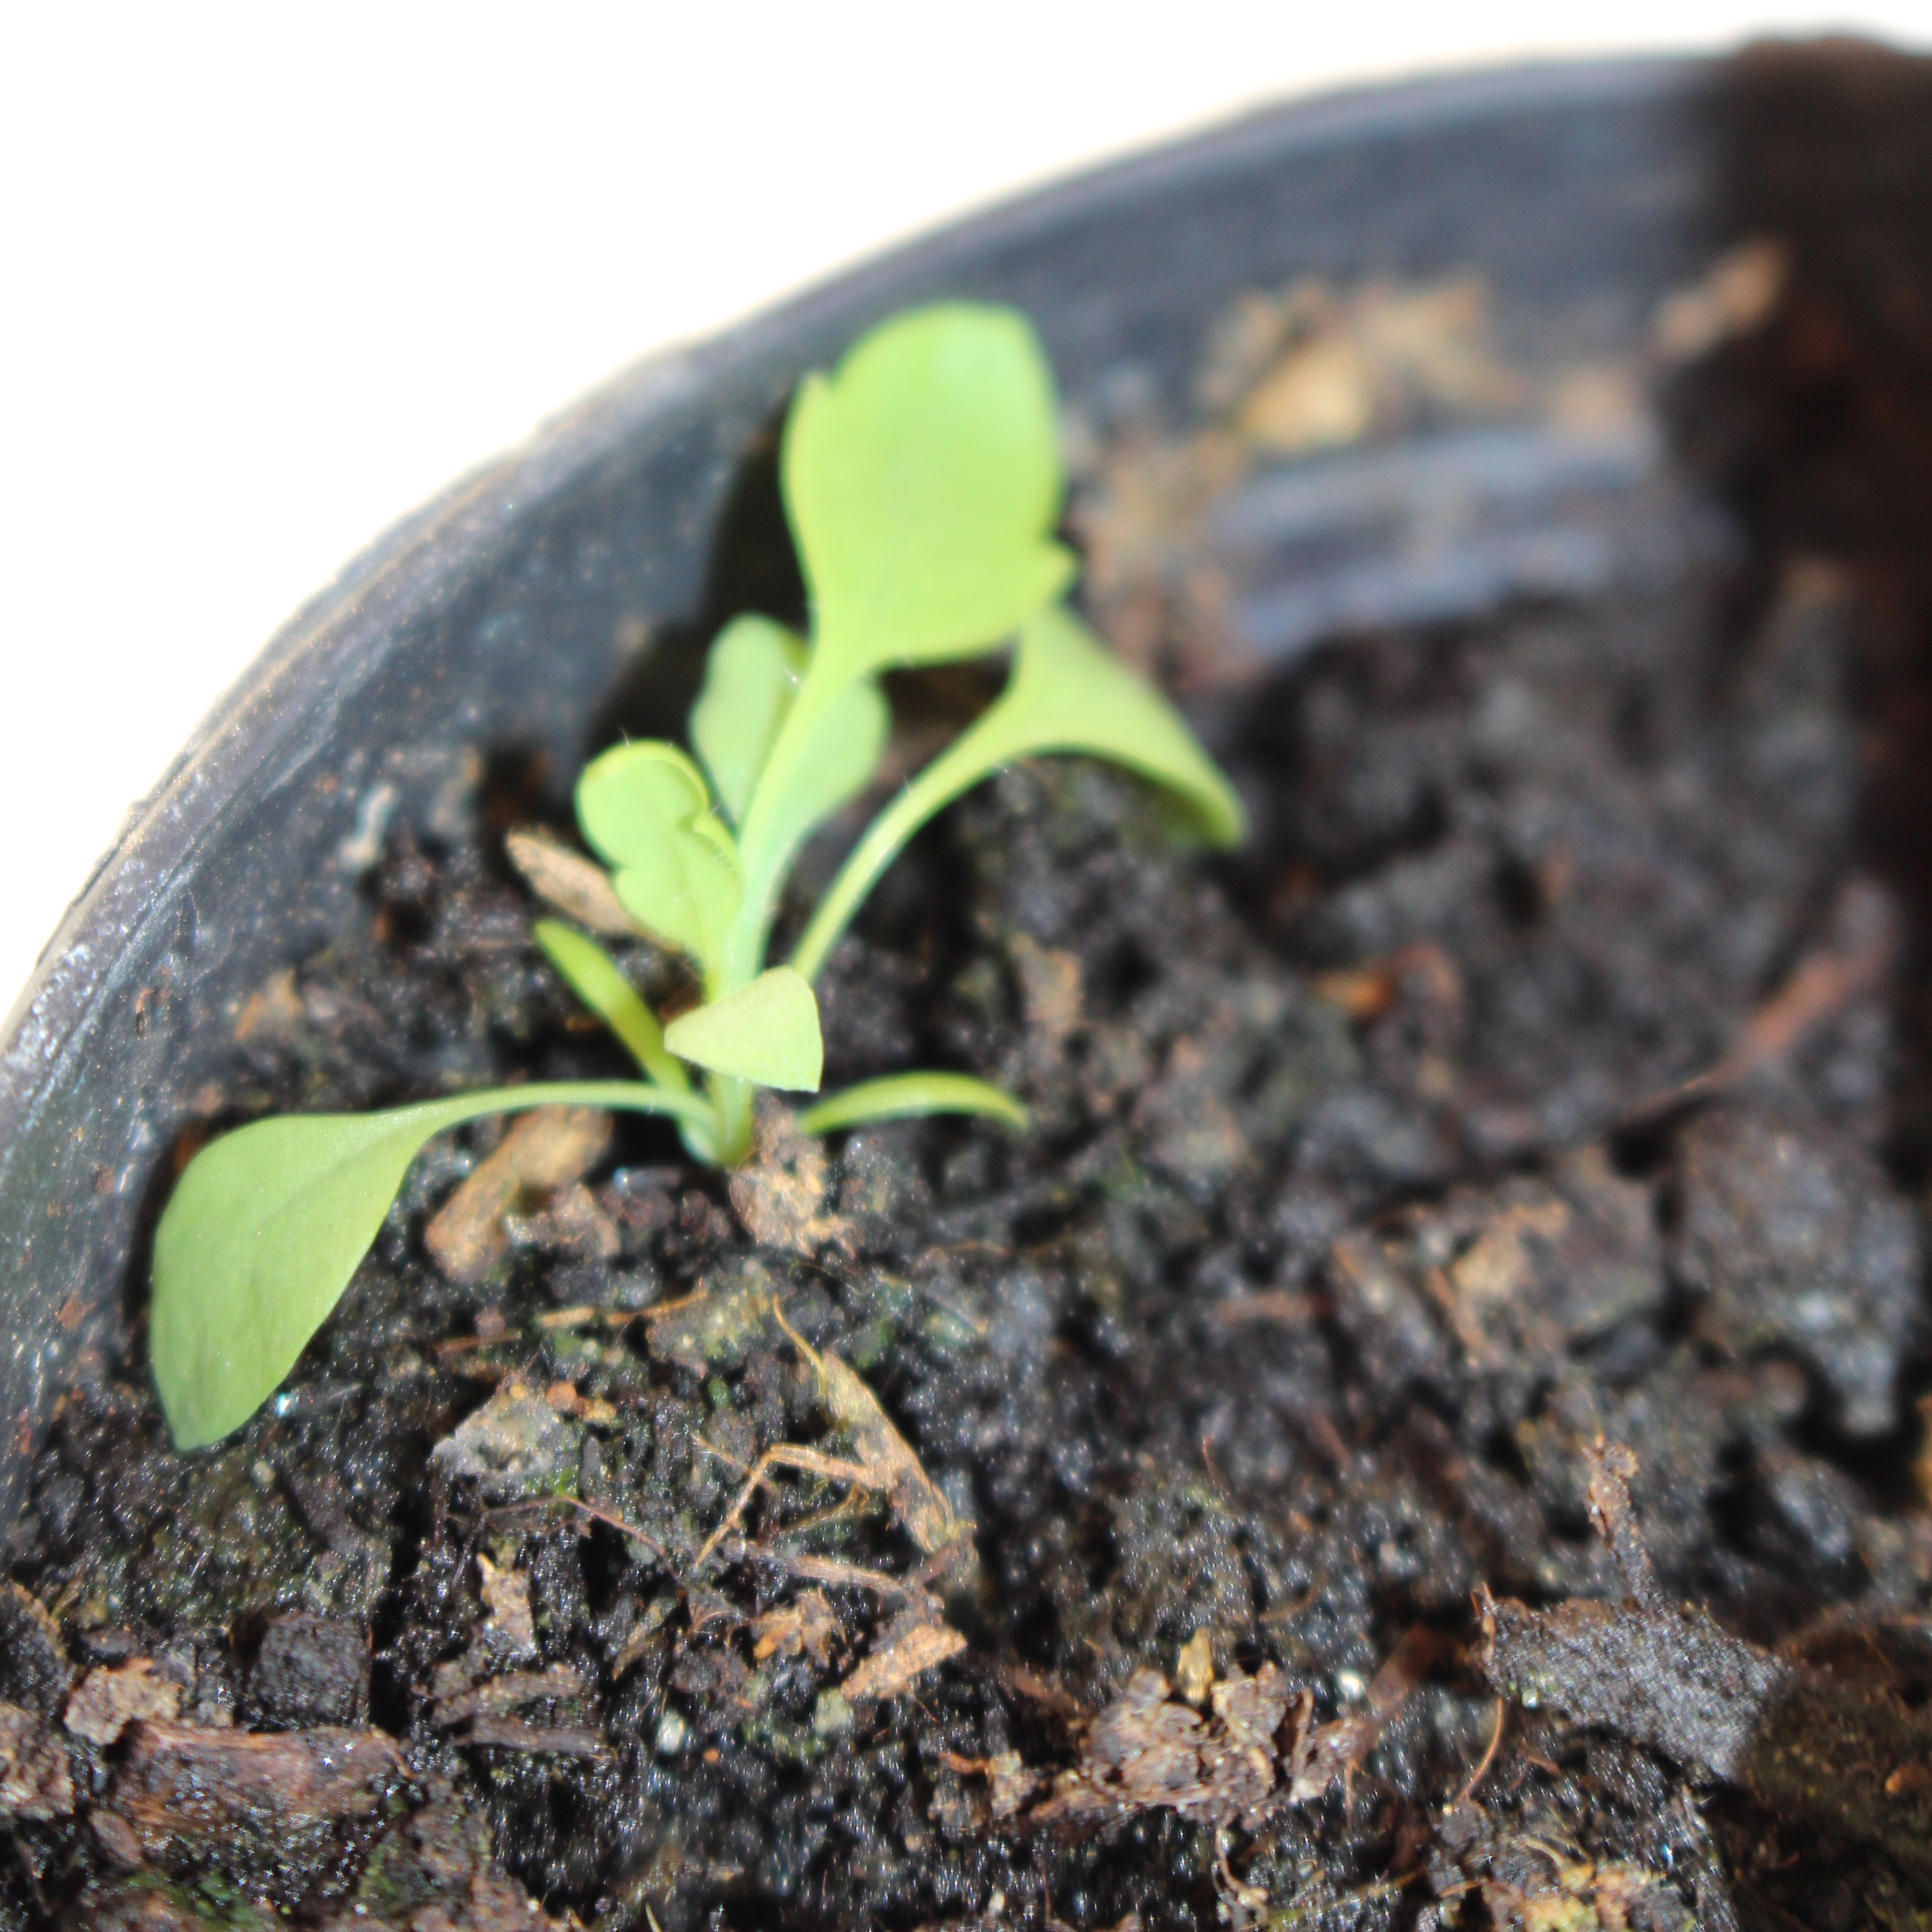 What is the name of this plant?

Papaver rhoeas
